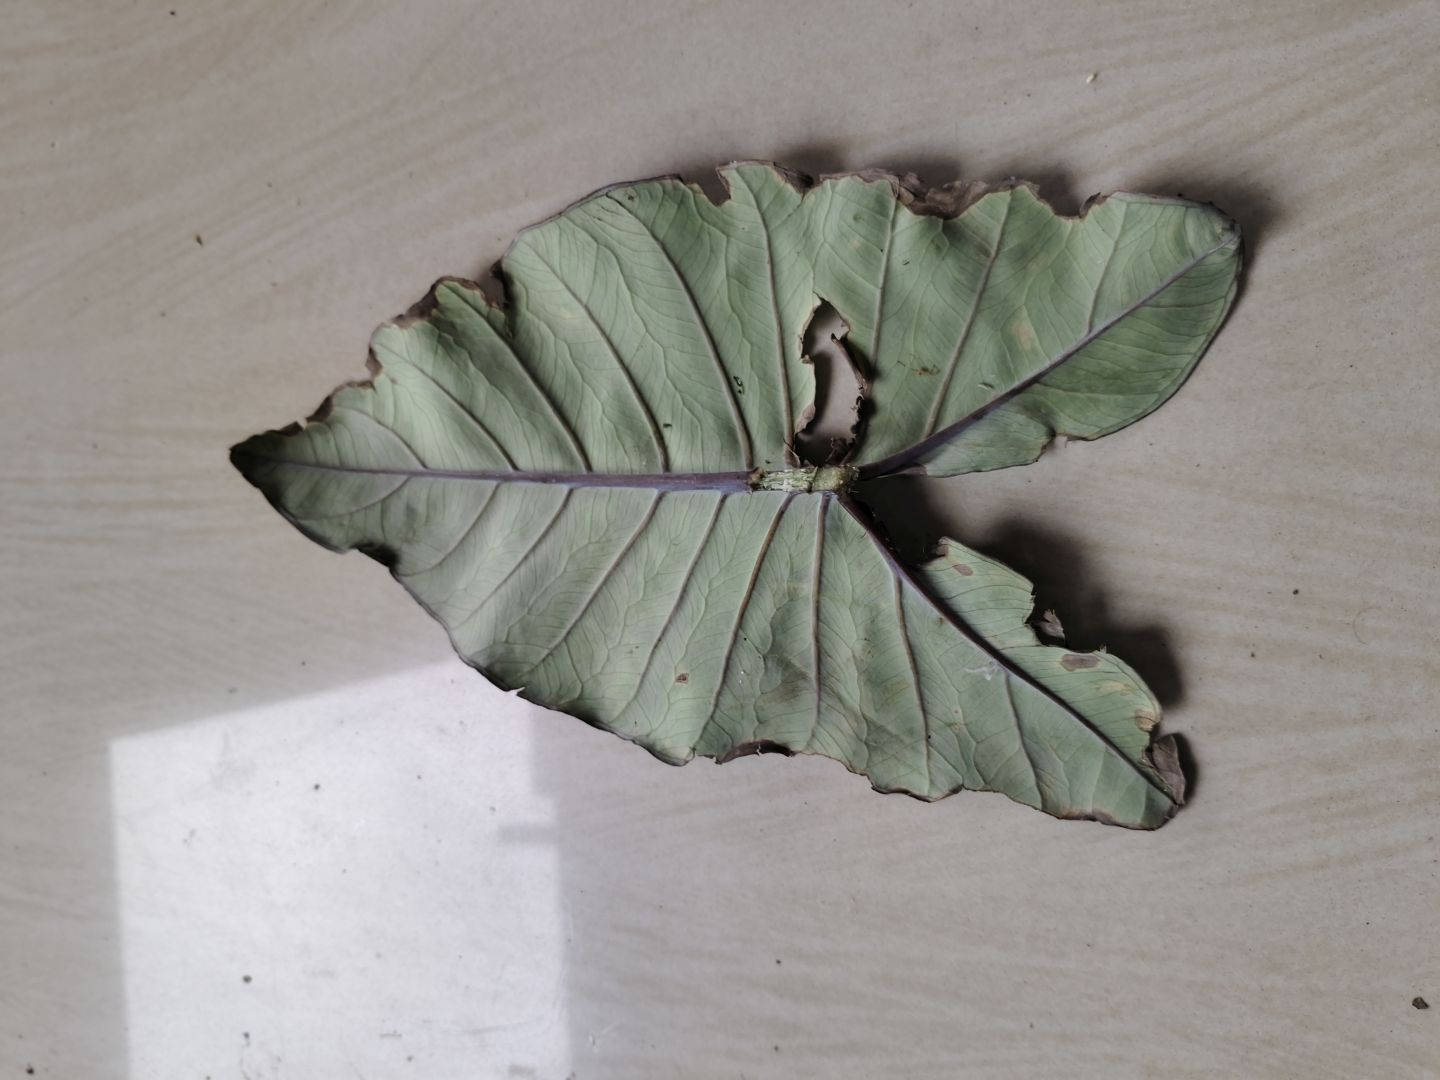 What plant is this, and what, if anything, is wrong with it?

taro, leaf blight
